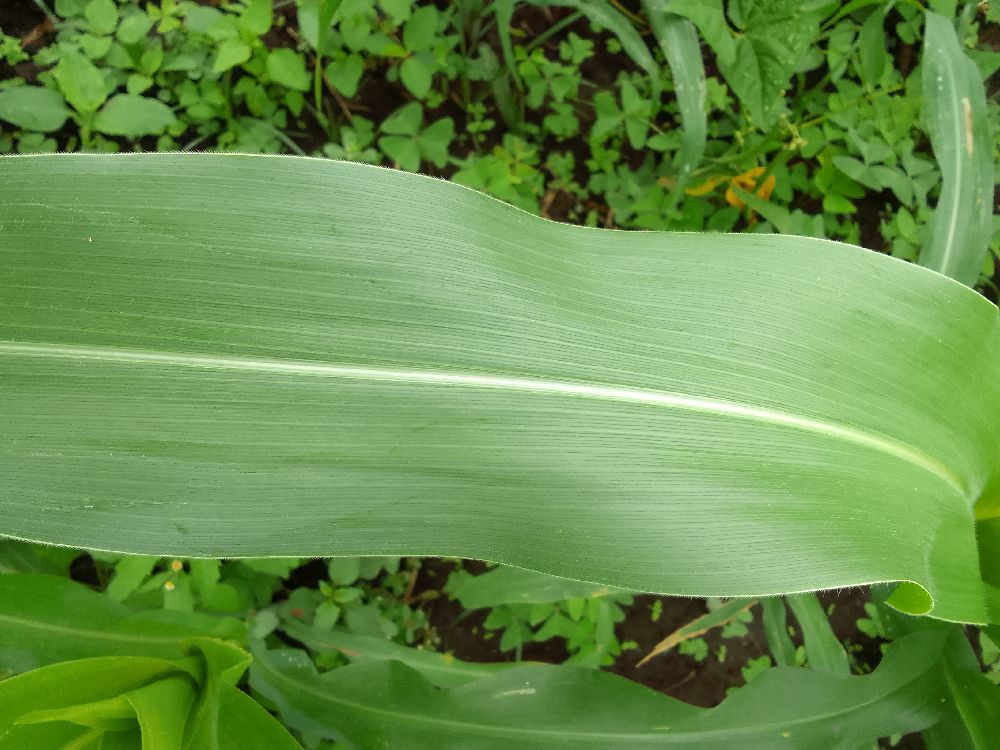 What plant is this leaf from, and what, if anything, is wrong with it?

maize, healthy
